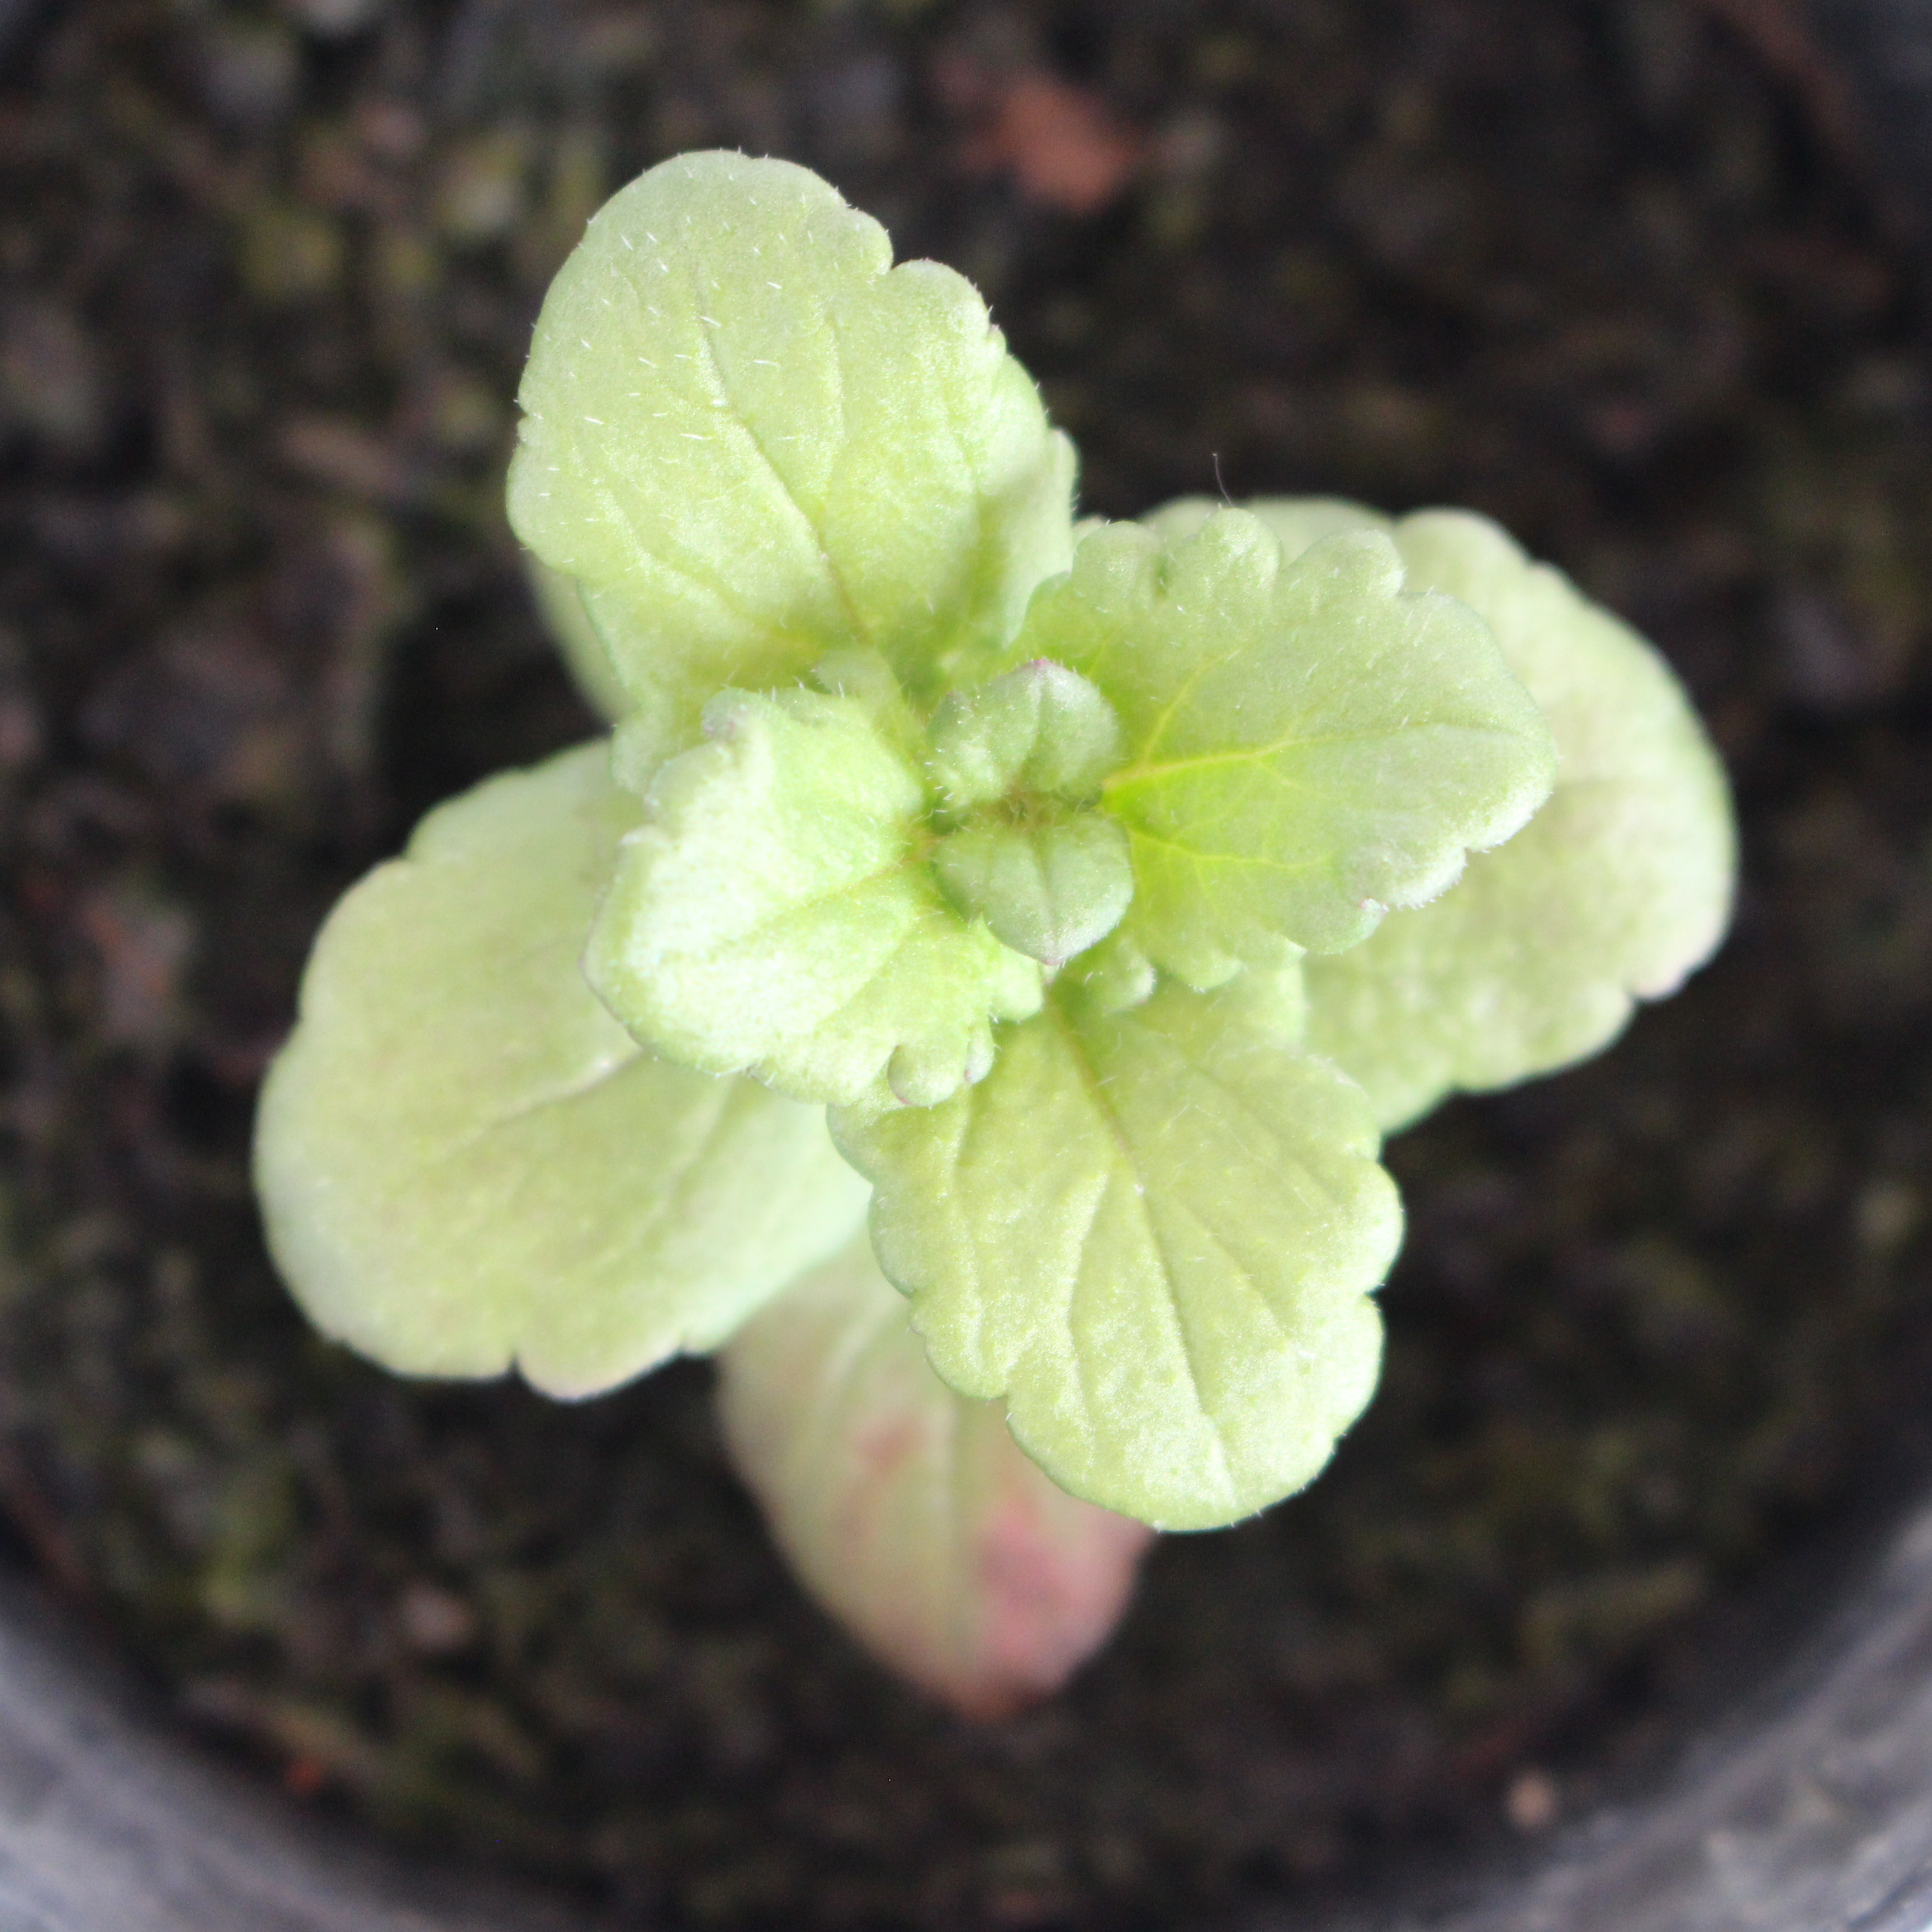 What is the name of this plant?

Veronica persica
